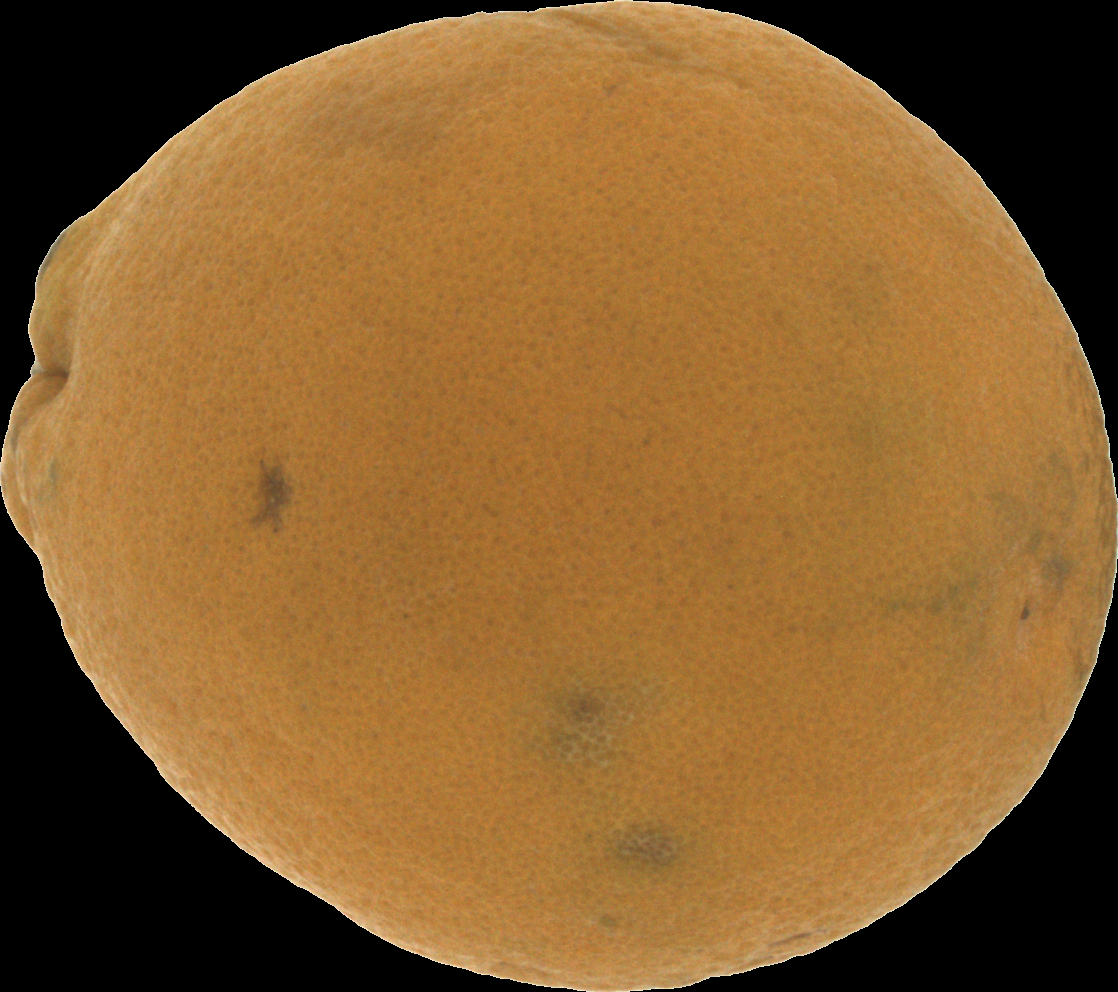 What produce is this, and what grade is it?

orange, bad
